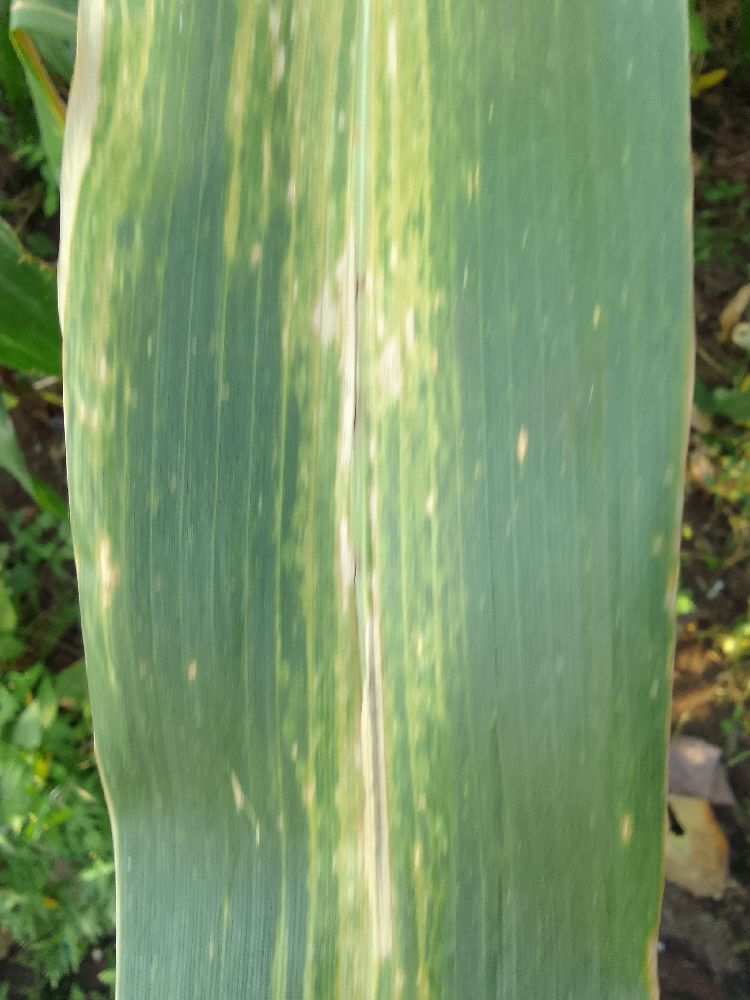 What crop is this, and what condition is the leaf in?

maize, maize lethal necrosis
